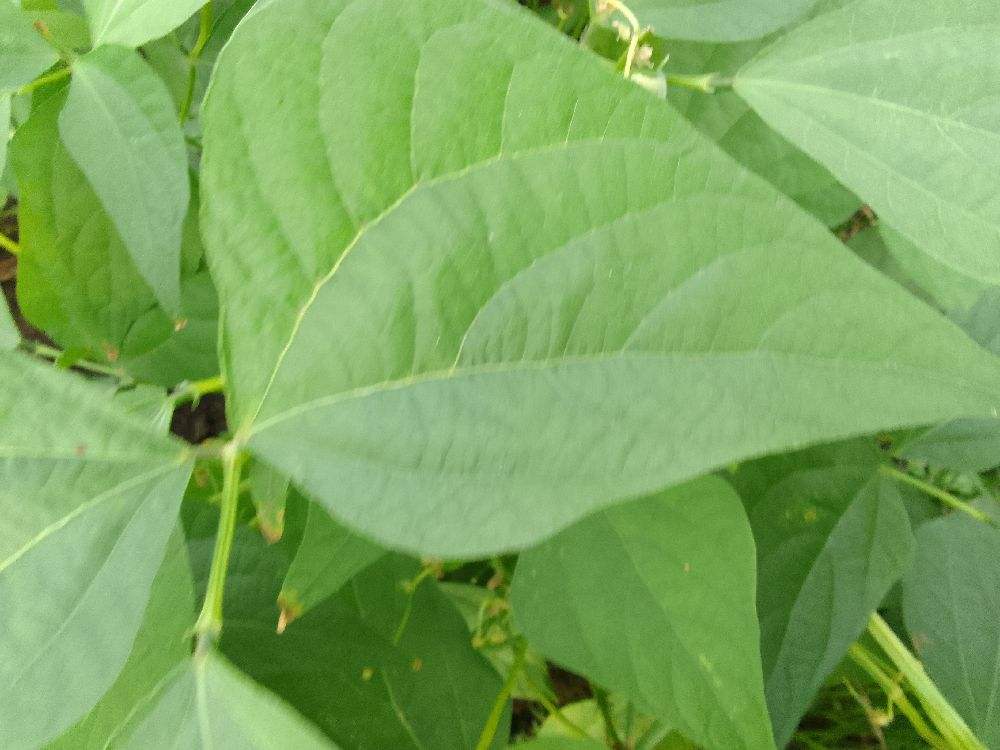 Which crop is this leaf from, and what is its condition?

common bean, healthy
